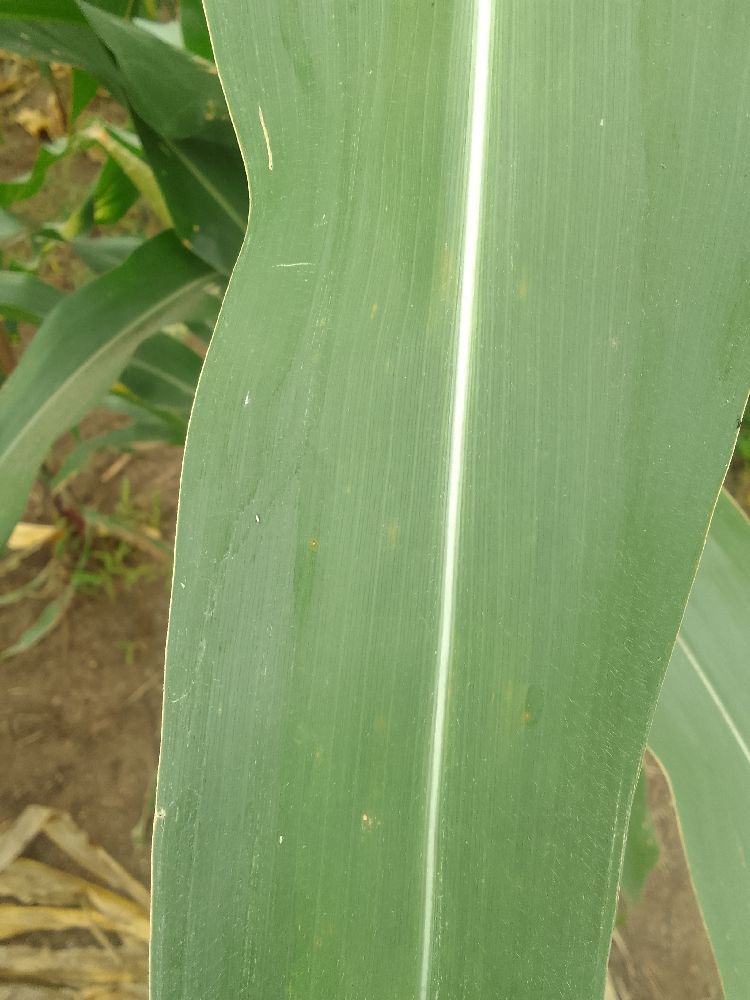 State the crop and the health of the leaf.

maize, healthy
